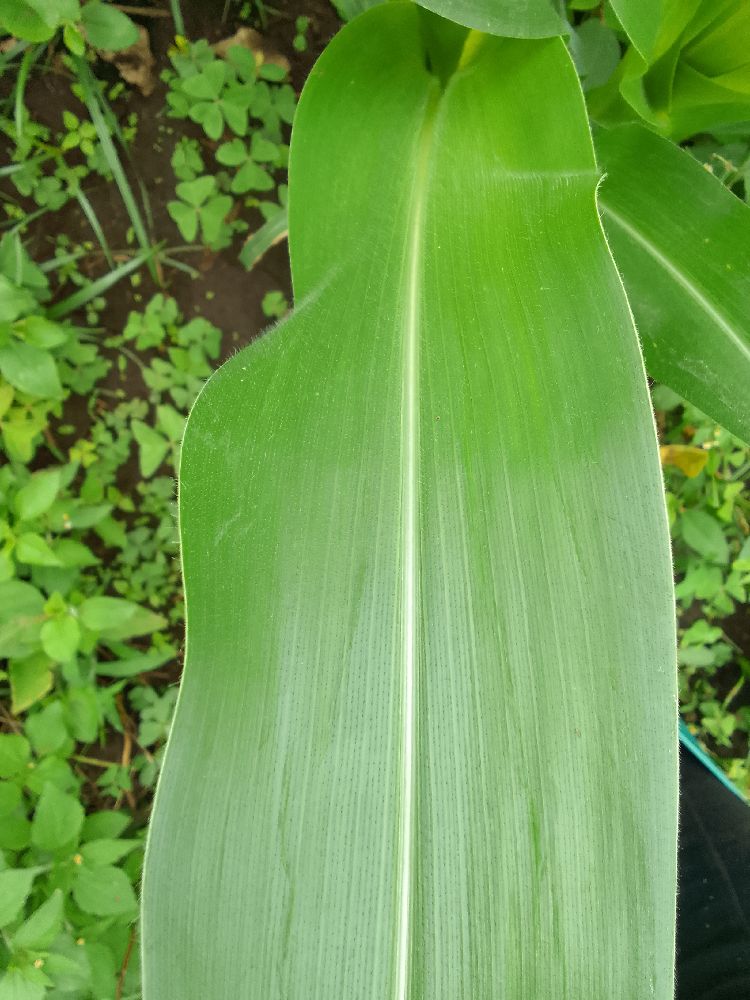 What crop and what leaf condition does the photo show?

maize, healthy
